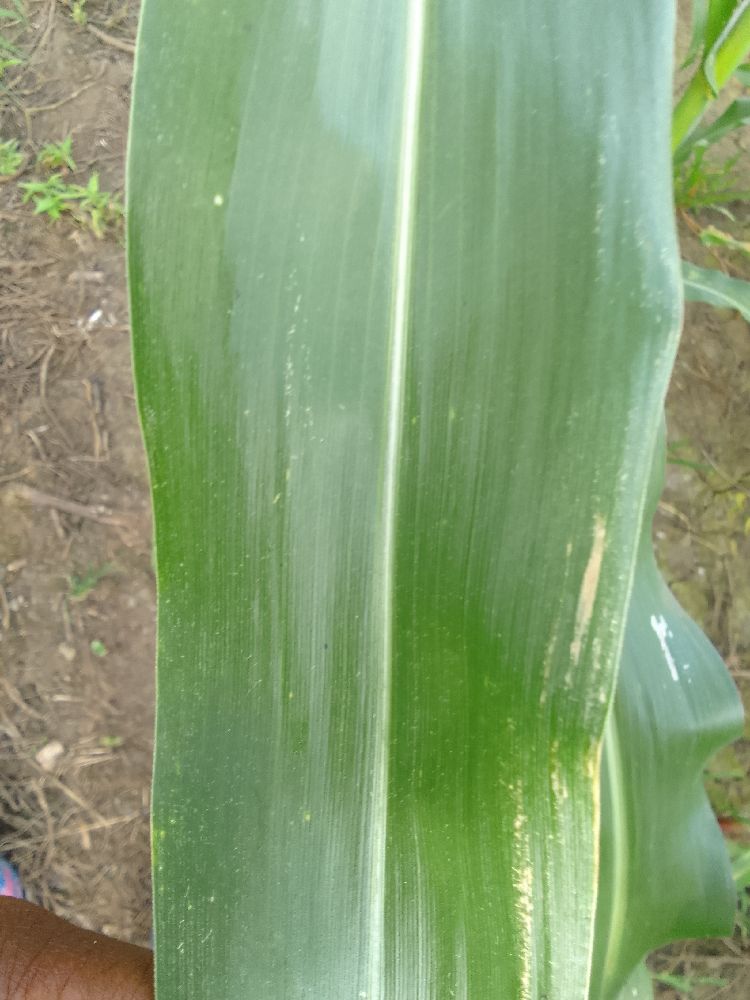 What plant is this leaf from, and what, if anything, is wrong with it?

maize, healthy
